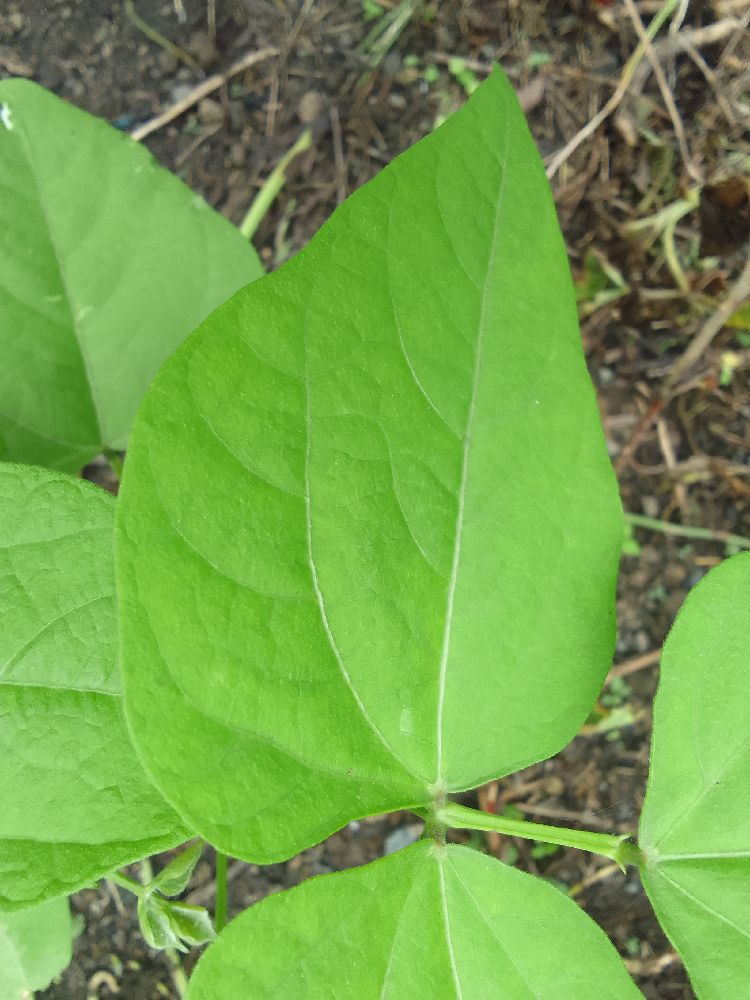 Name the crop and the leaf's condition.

common bean, healthy
